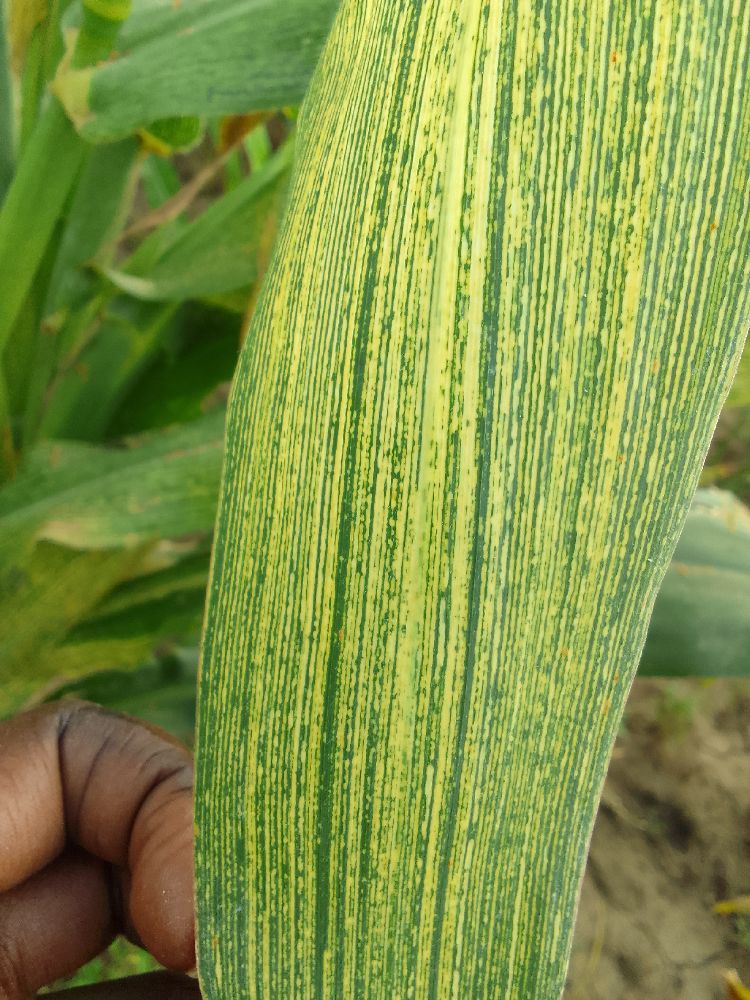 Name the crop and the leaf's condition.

maize, maize streak virus
